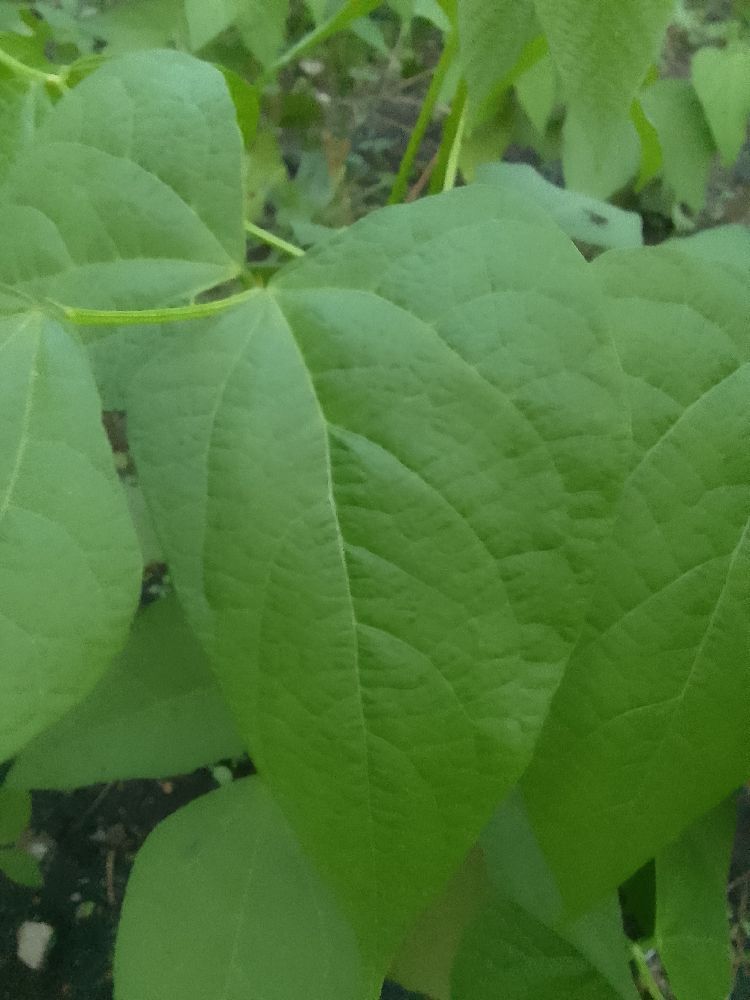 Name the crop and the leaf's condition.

common bean, healthy
